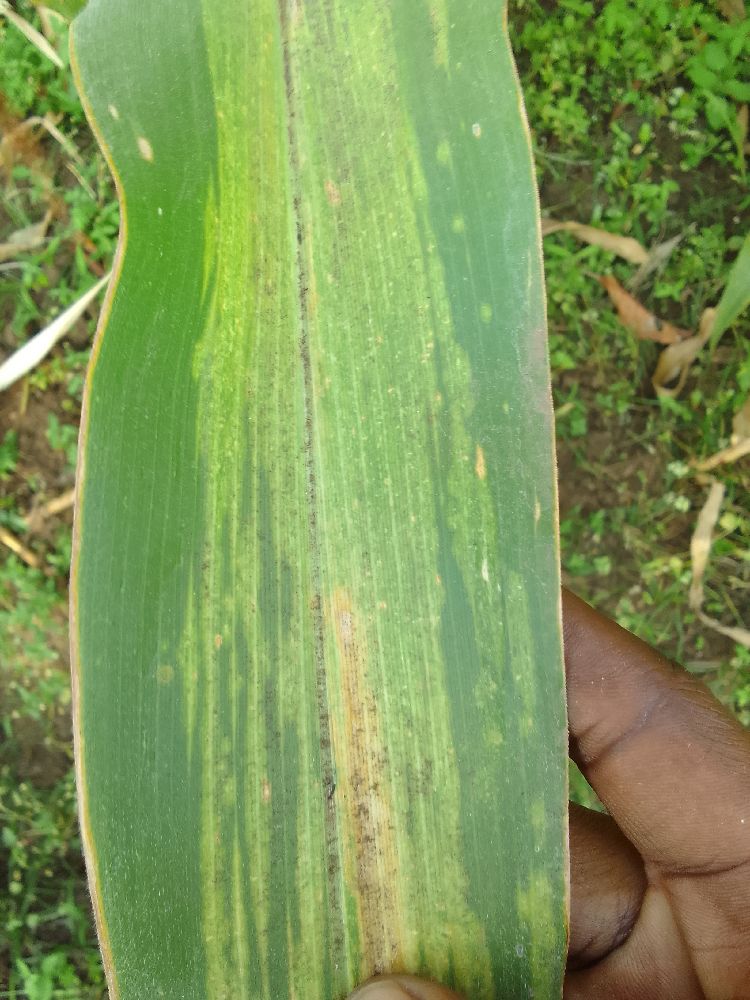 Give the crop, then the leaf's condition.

maize, maize lethal necrosis
